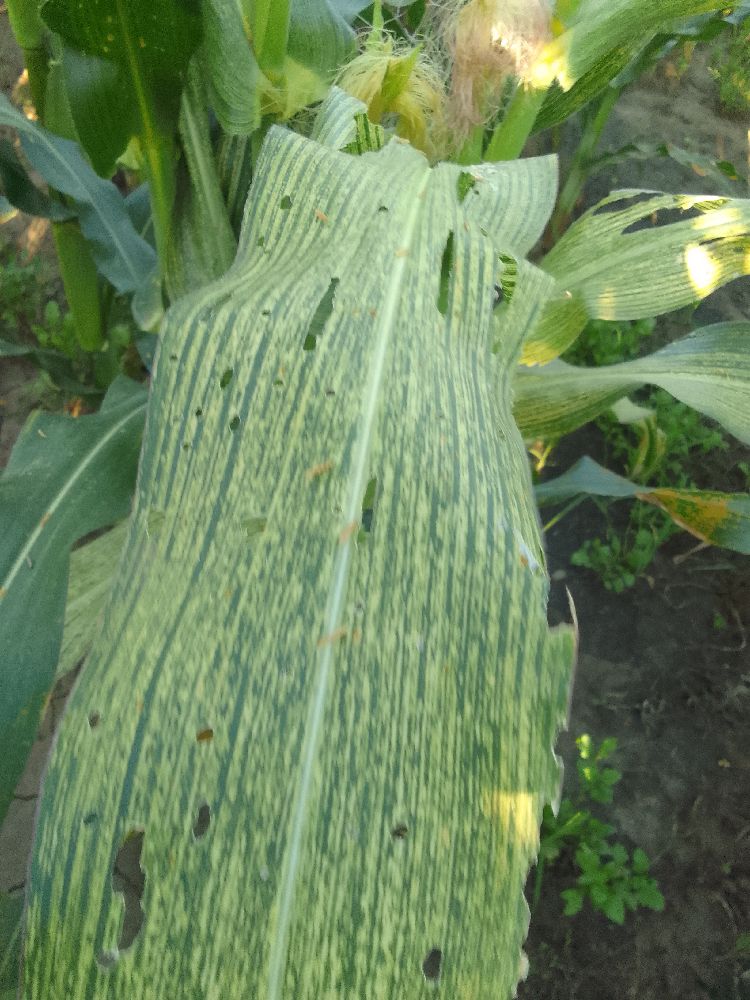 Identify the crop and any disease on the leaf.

maize, maize streak virus
